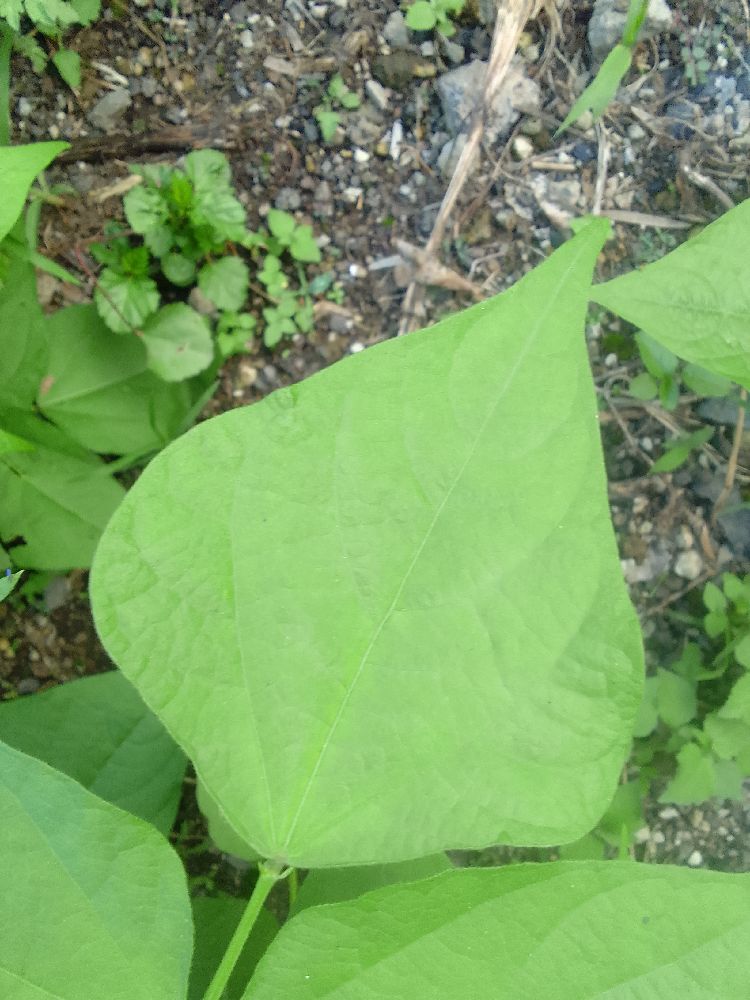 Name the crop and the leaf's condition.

common bean, healthy
